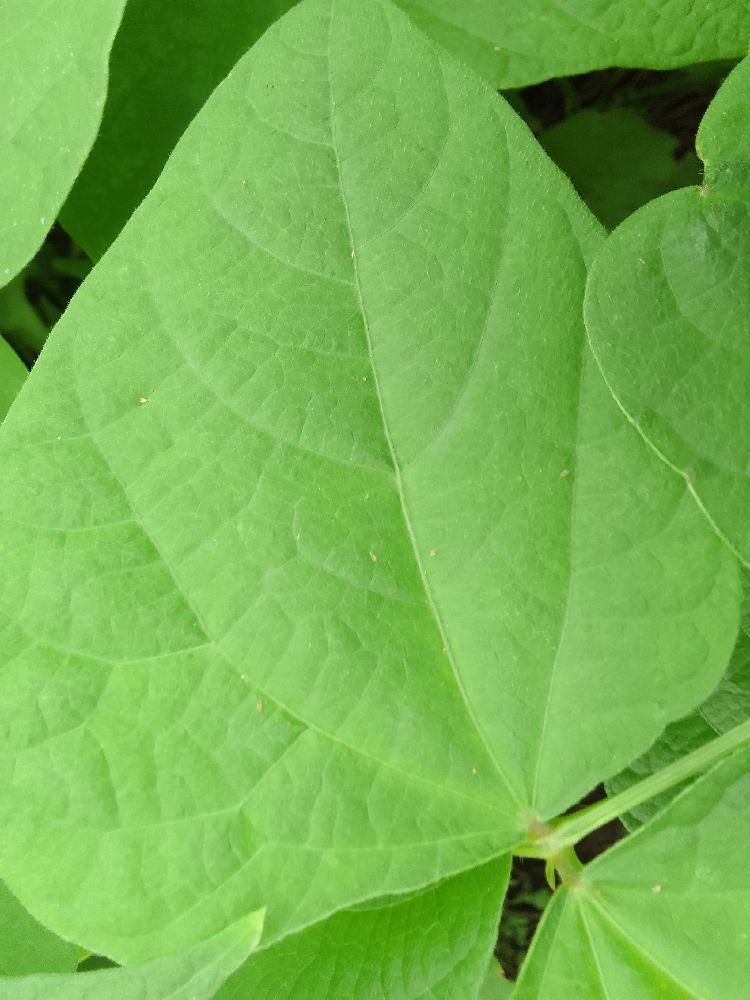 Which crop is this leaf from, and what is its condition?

common bean, healthy
